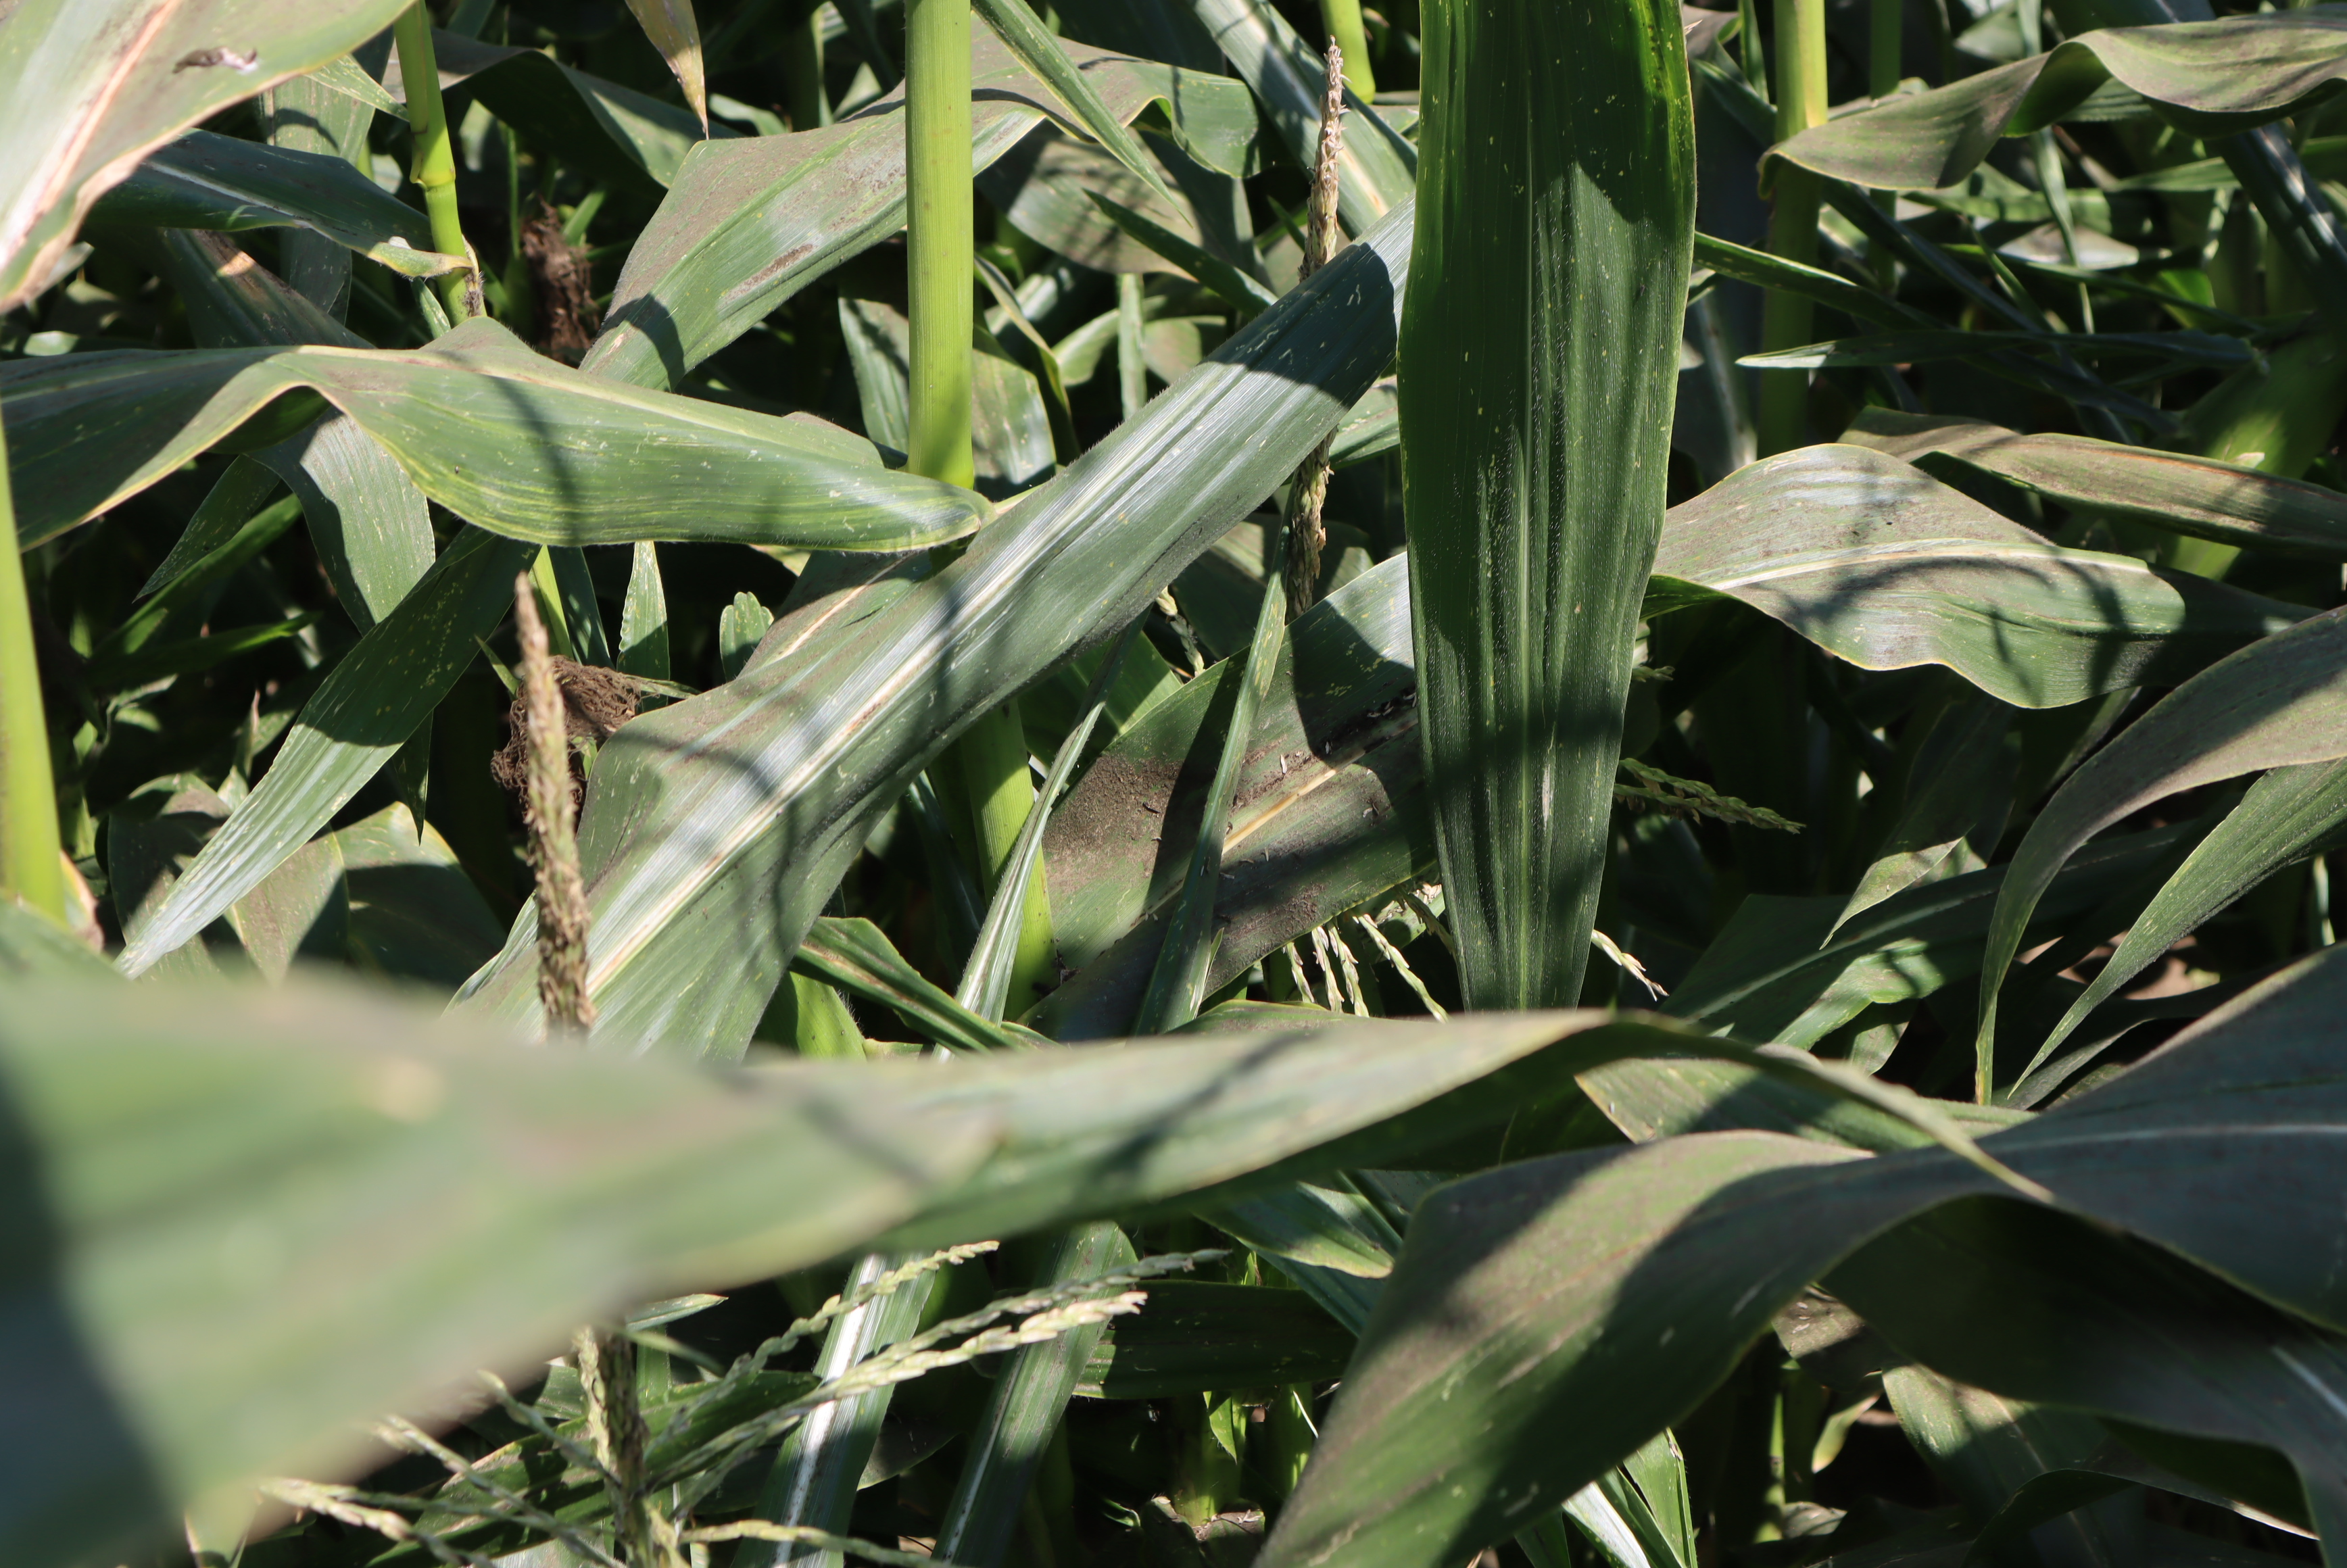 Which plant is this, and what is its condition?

corn, altica, cicadellidae
